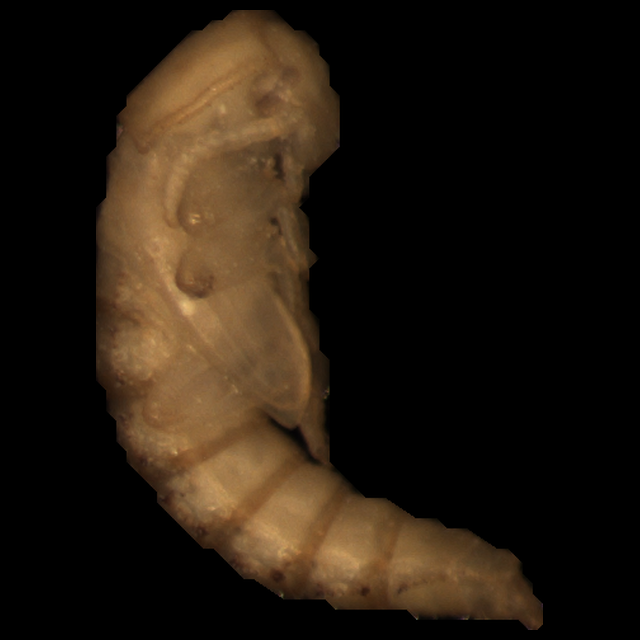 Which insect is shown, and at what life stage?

mealworm pupa
